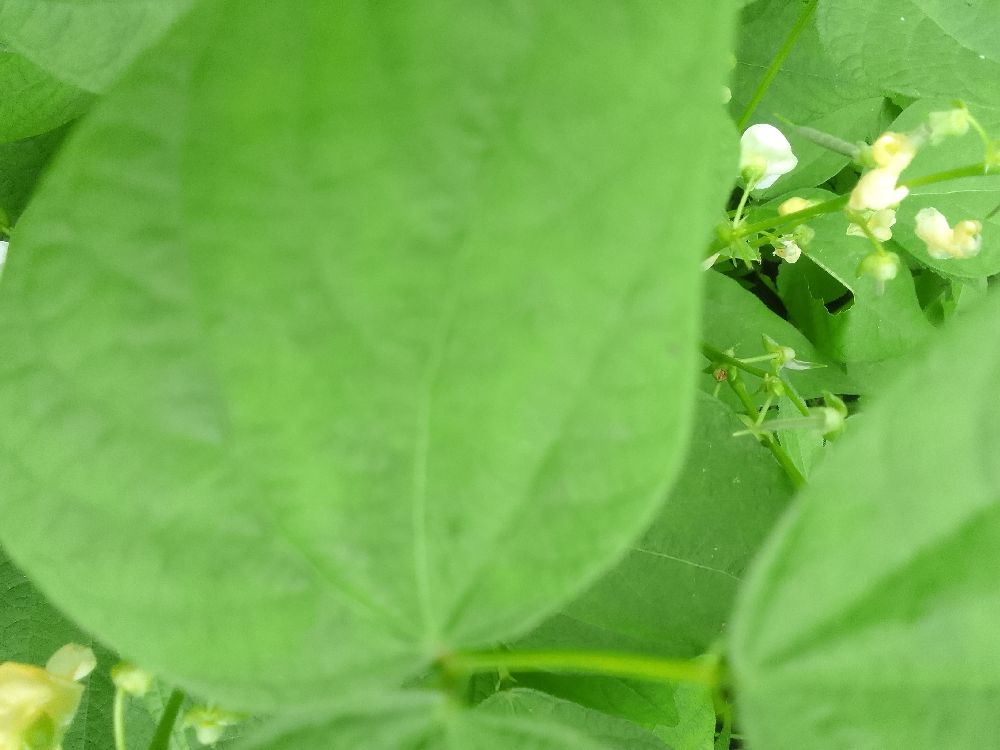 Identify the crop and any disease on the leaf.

common bean, healthy
